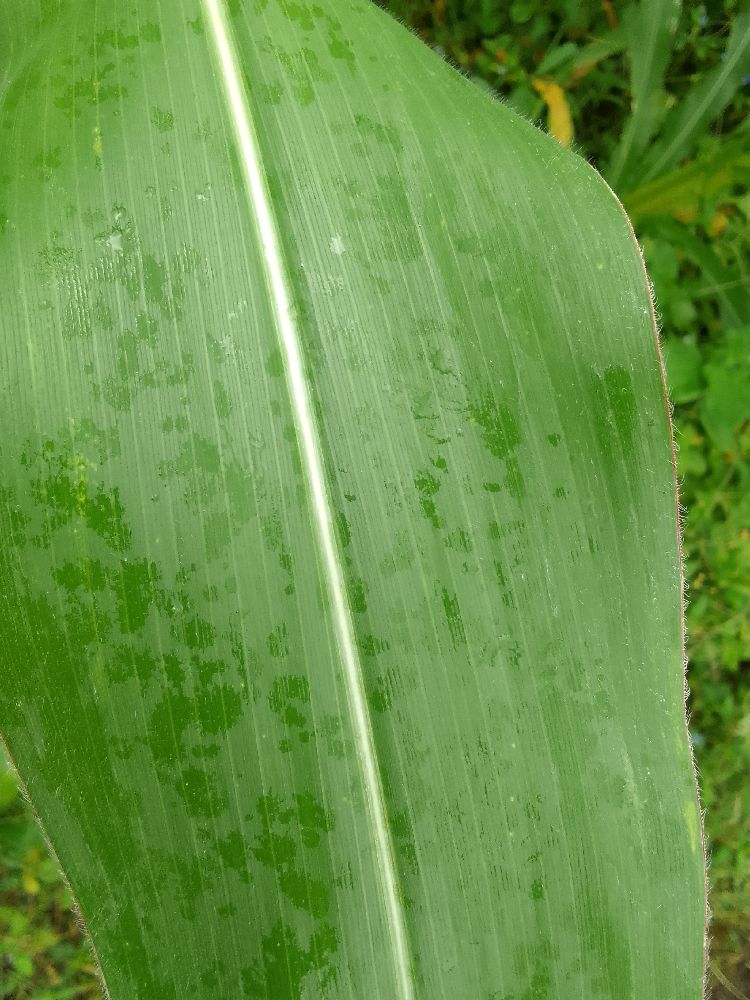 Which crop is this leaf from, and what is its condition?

maize, healthy
